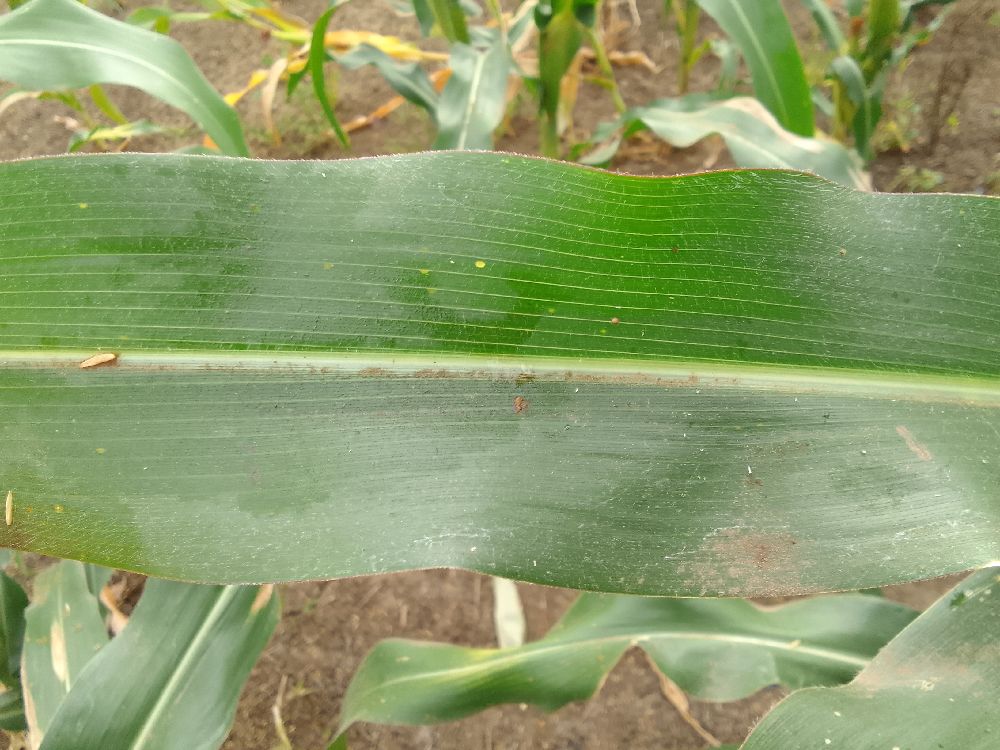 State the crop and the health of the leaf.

maize, healthy
